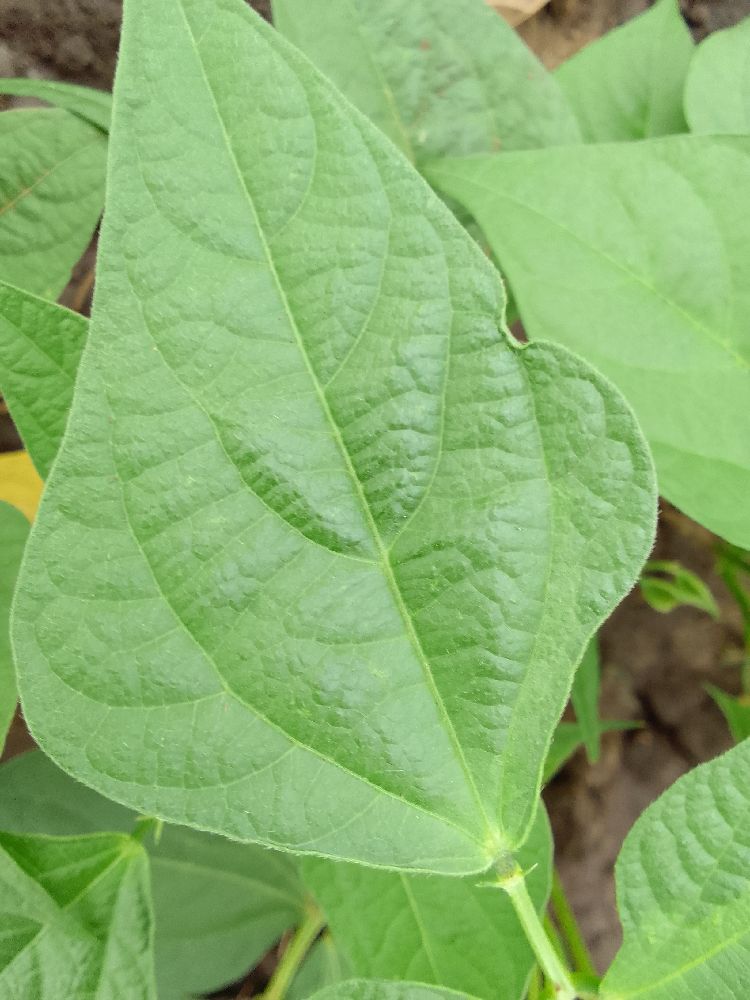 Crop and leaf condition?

common bean, healthy
